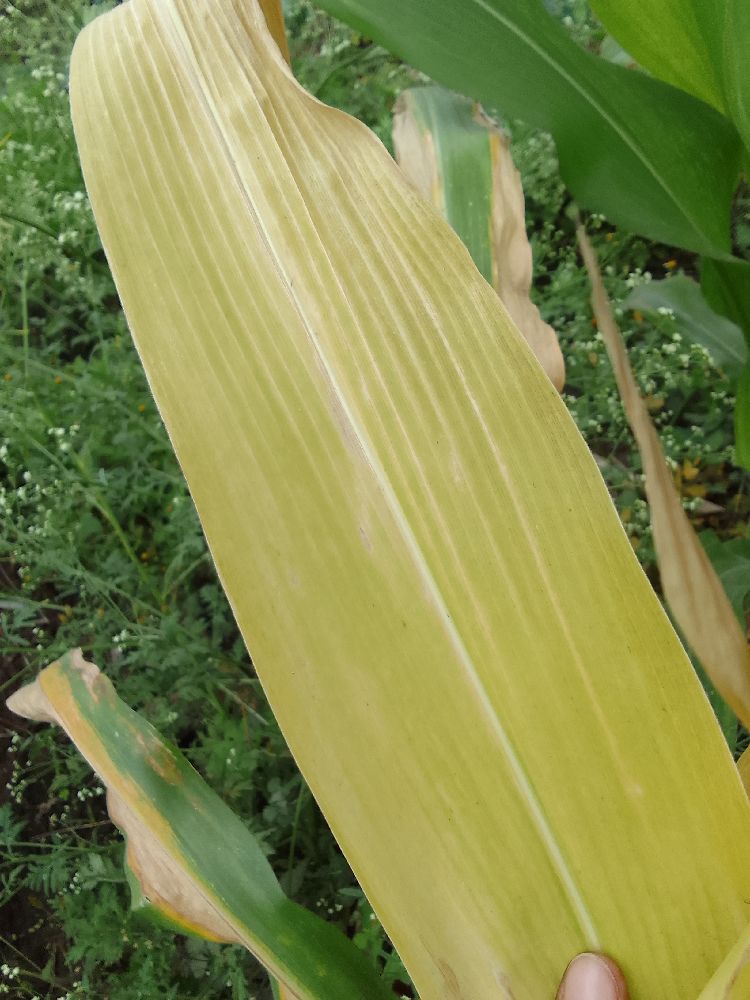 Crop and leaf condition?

maize, maize lethal necrosis
